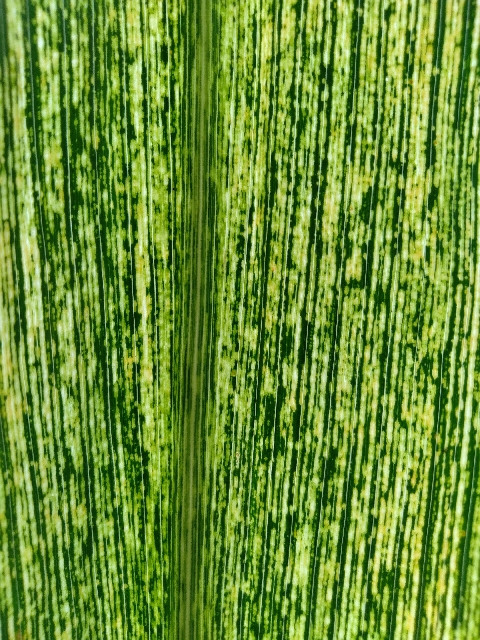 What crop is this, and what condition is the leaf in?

maize, maize streak virus
